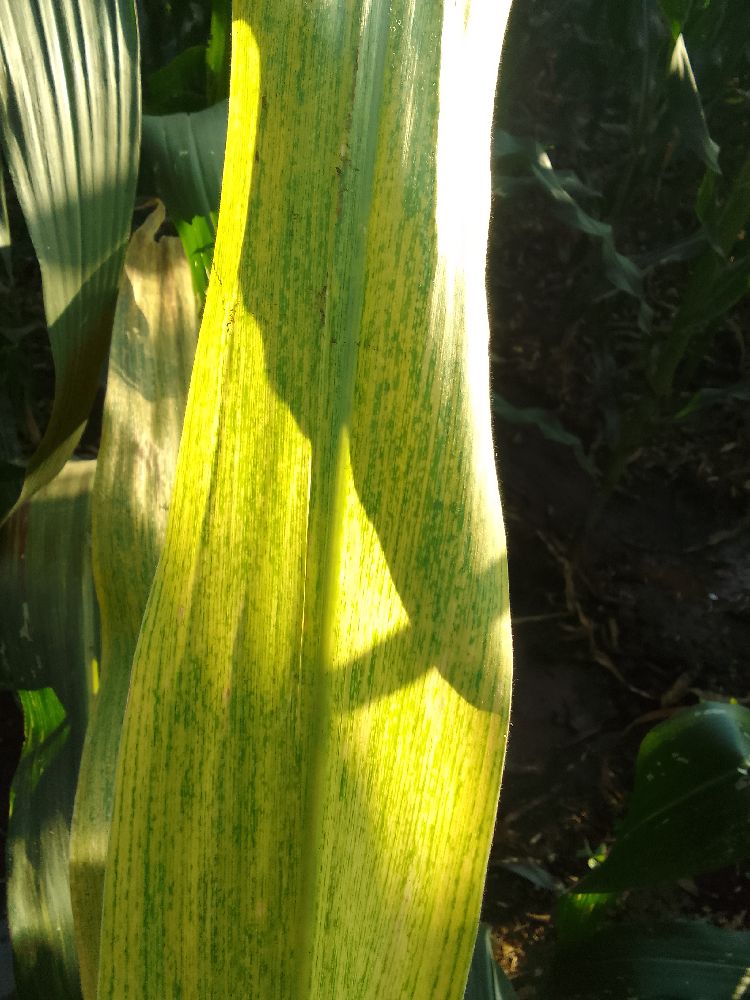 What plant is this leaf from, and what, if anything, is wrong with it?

maize, maize lethal necrosis
